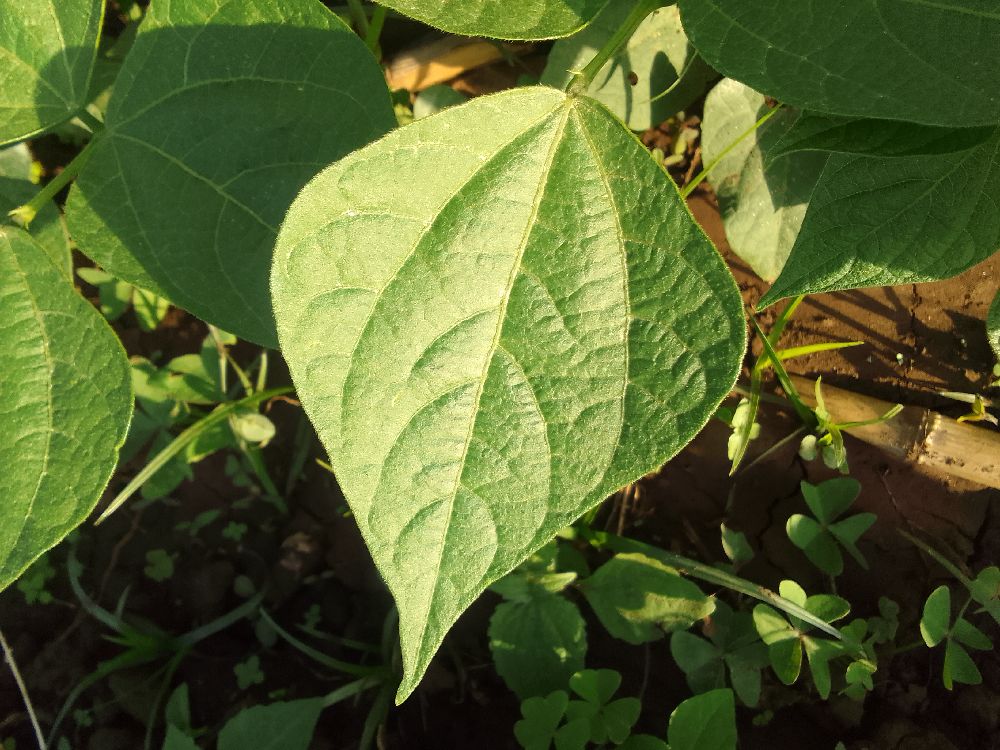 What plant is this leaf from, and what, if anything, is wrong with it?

common bean, healthy
